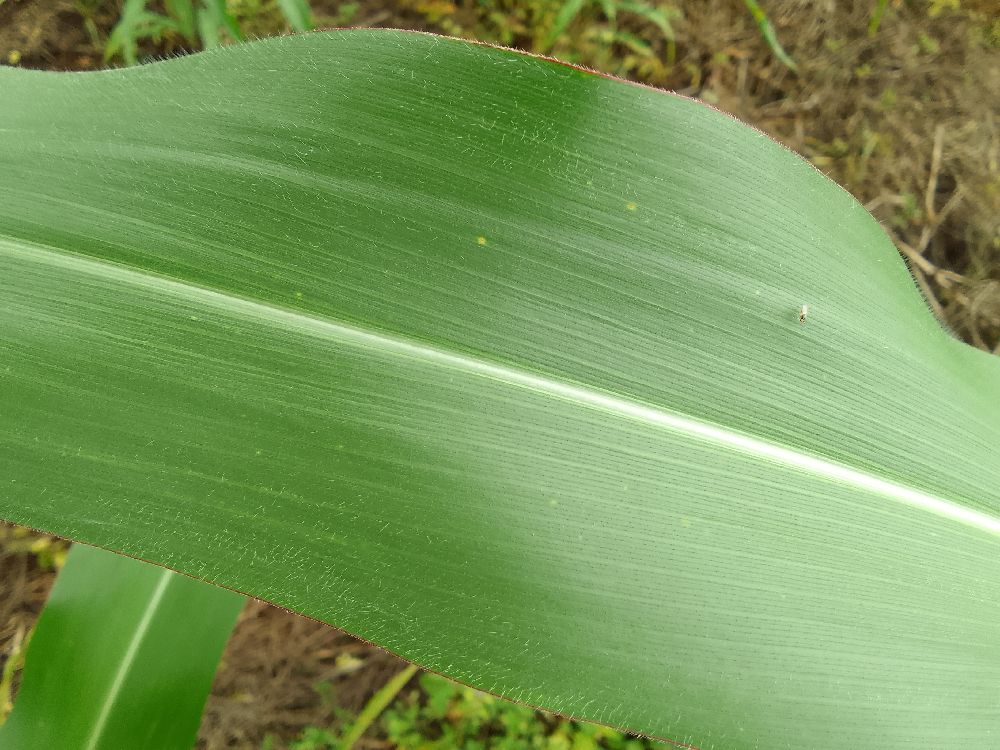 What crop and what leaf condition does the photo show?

maize, healthy
